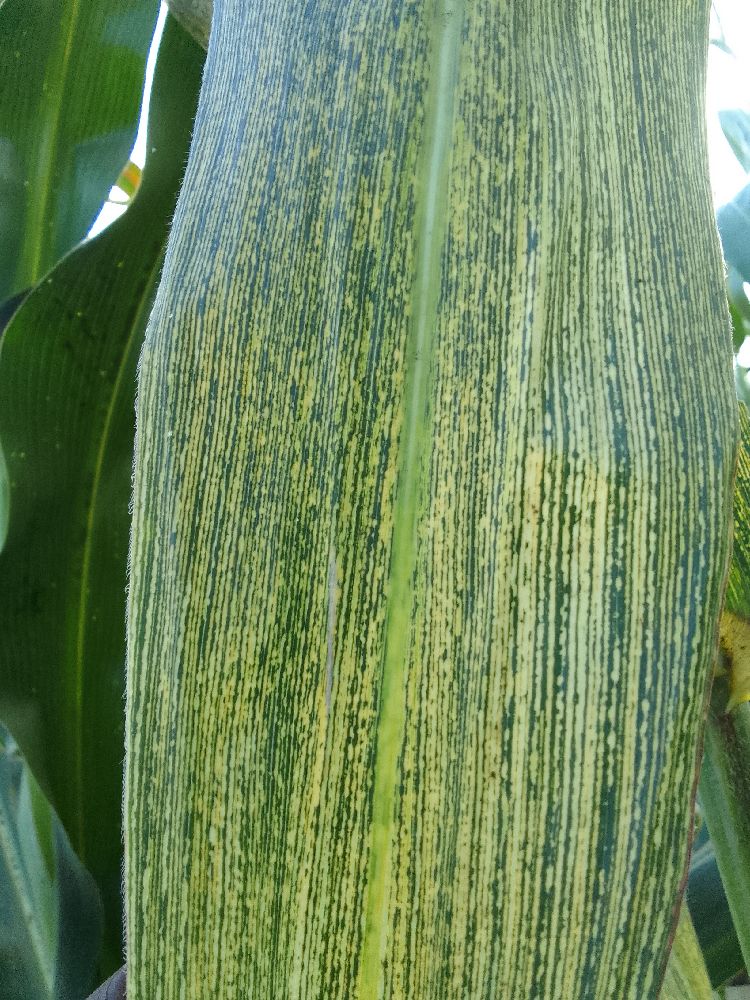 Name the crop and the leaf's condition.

maize, maize streak virus
